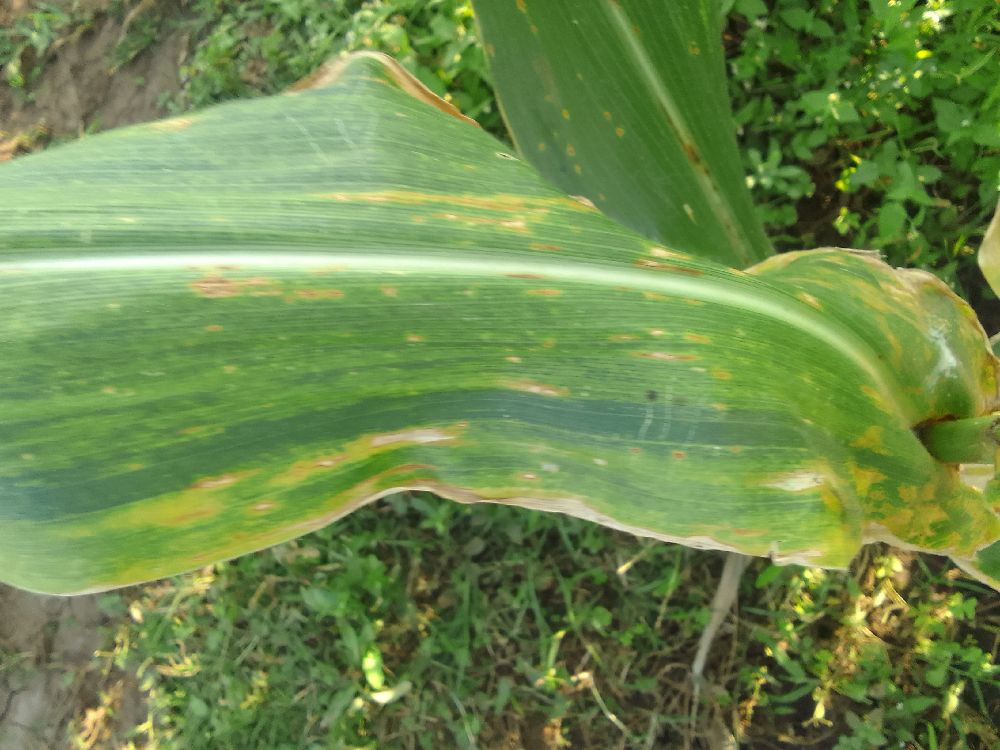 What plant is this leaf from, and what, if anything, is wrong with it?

maize, maize lethal necrosis
